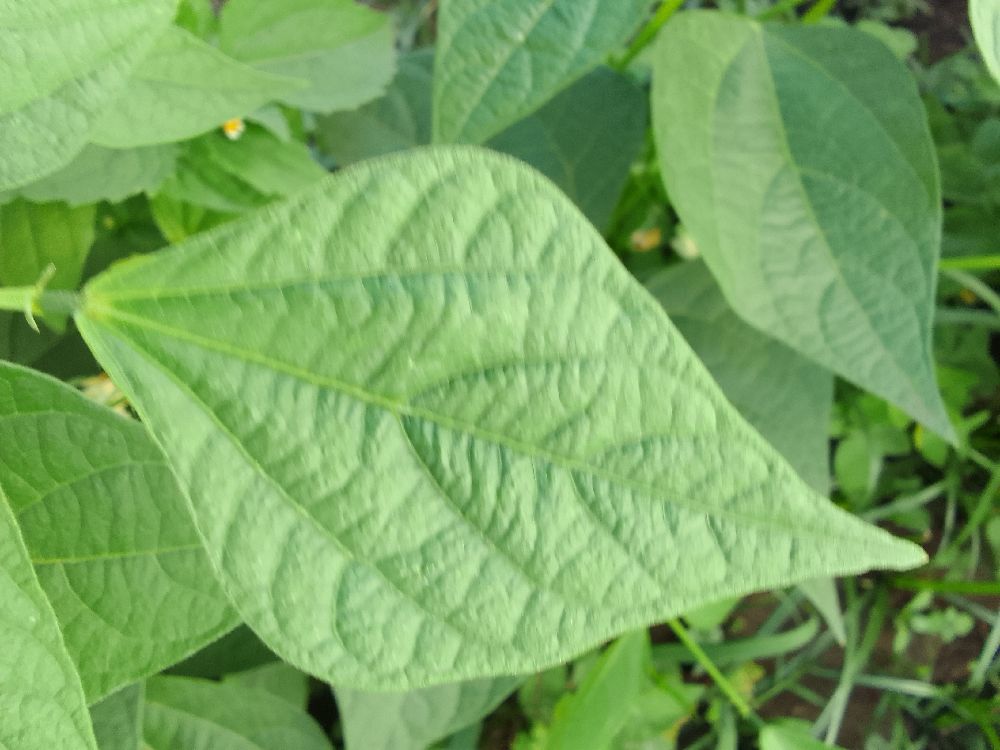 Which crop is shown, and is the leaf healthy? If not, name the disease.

common bean, healthy
